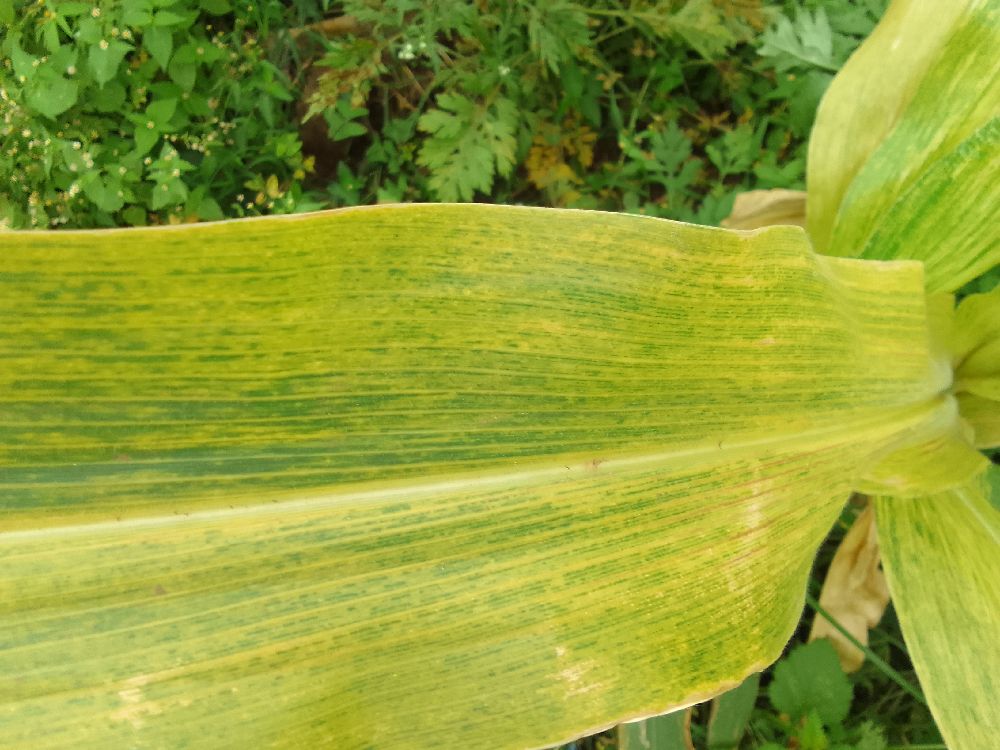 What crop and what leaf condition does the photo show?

maize, maize lethal necrosis
